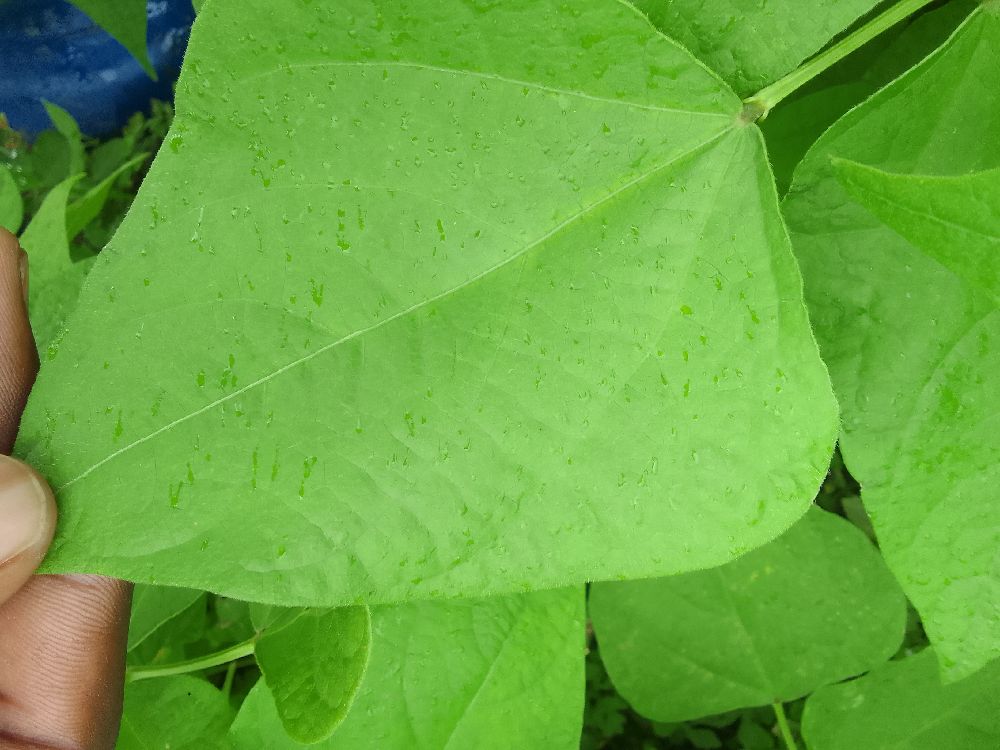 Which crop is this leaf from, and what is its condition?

common bean, healthy
